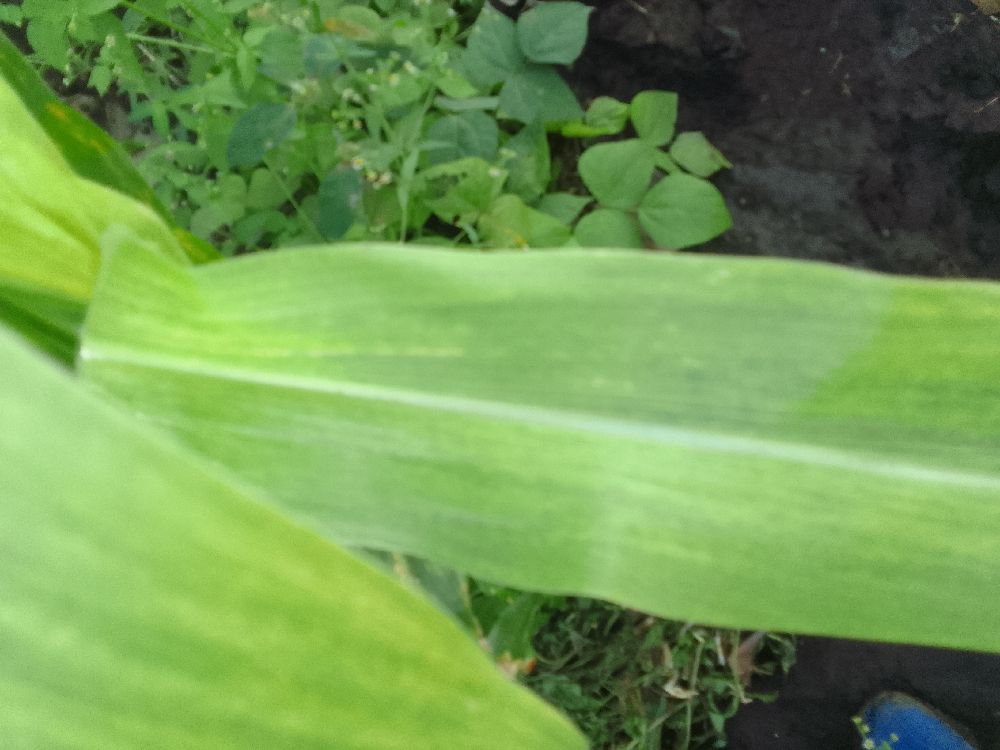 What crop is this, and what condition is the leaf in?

maize, maize lethal necrosis
